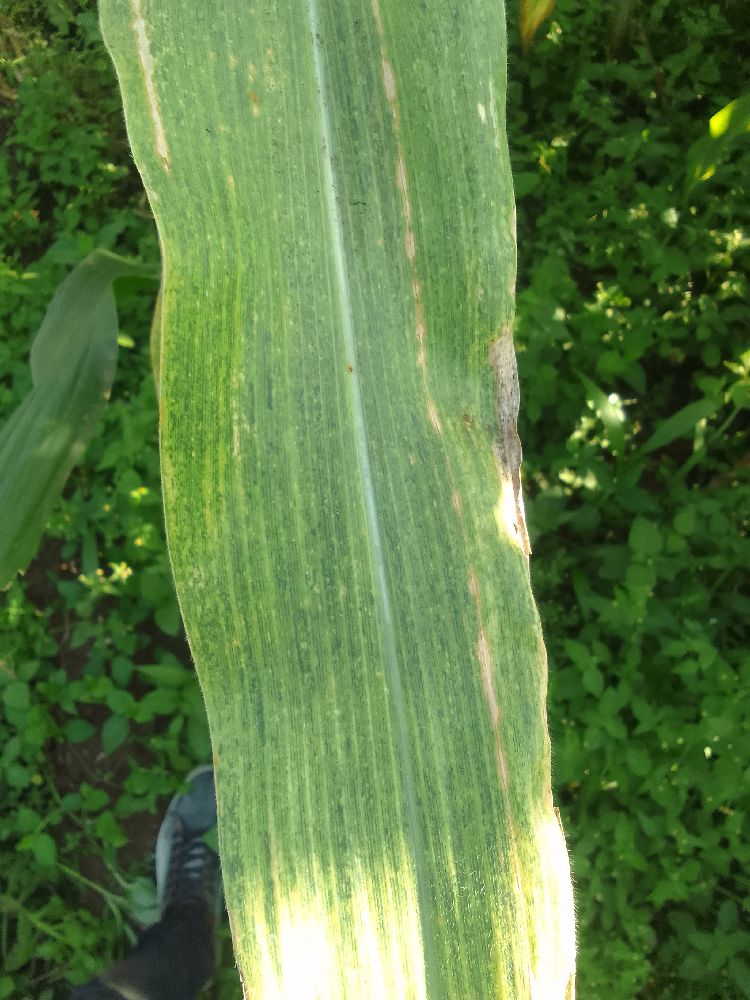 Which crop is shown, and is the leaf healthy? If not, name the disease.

maize, maize lethal necrosis
